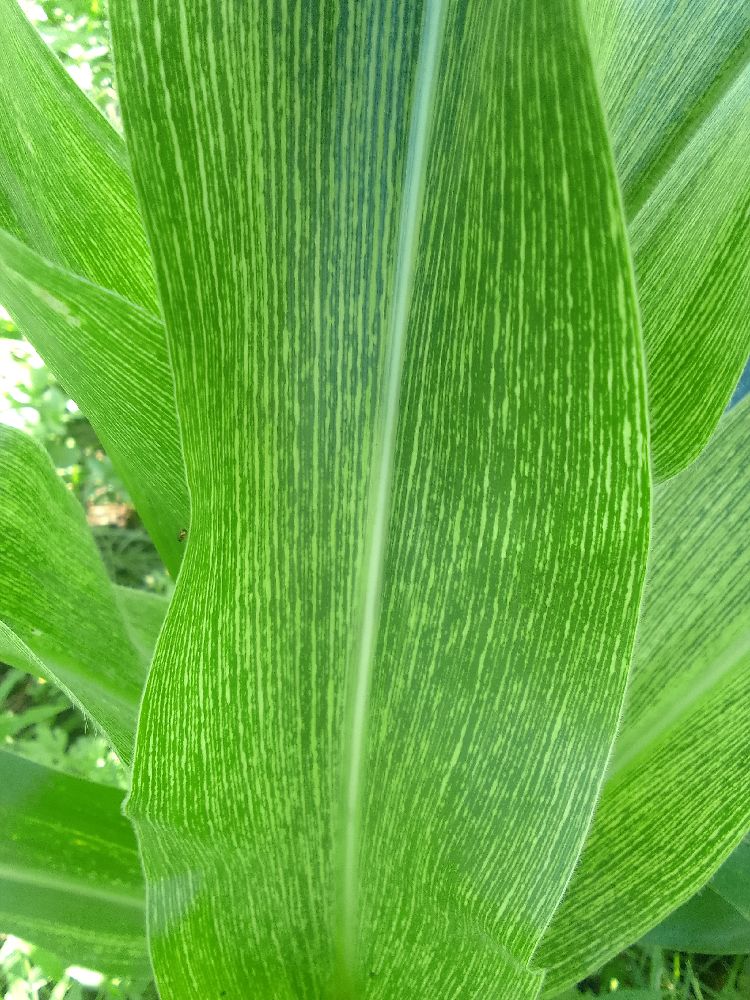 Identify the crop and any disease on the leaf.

maize, maize streak virus
